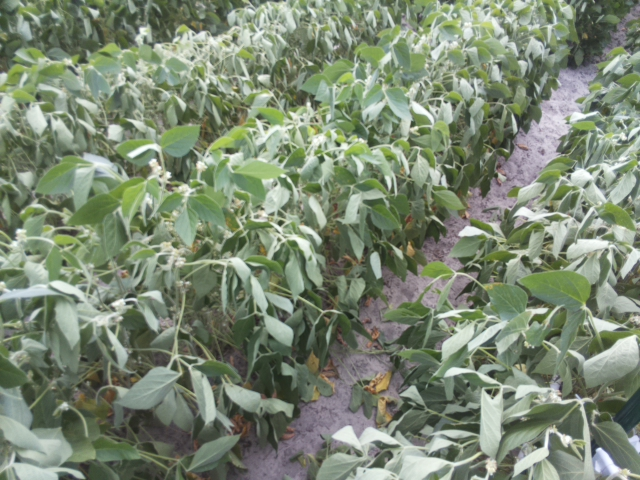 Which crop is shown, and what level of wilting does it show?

soybean, moderate turgor loss in upper canopy
